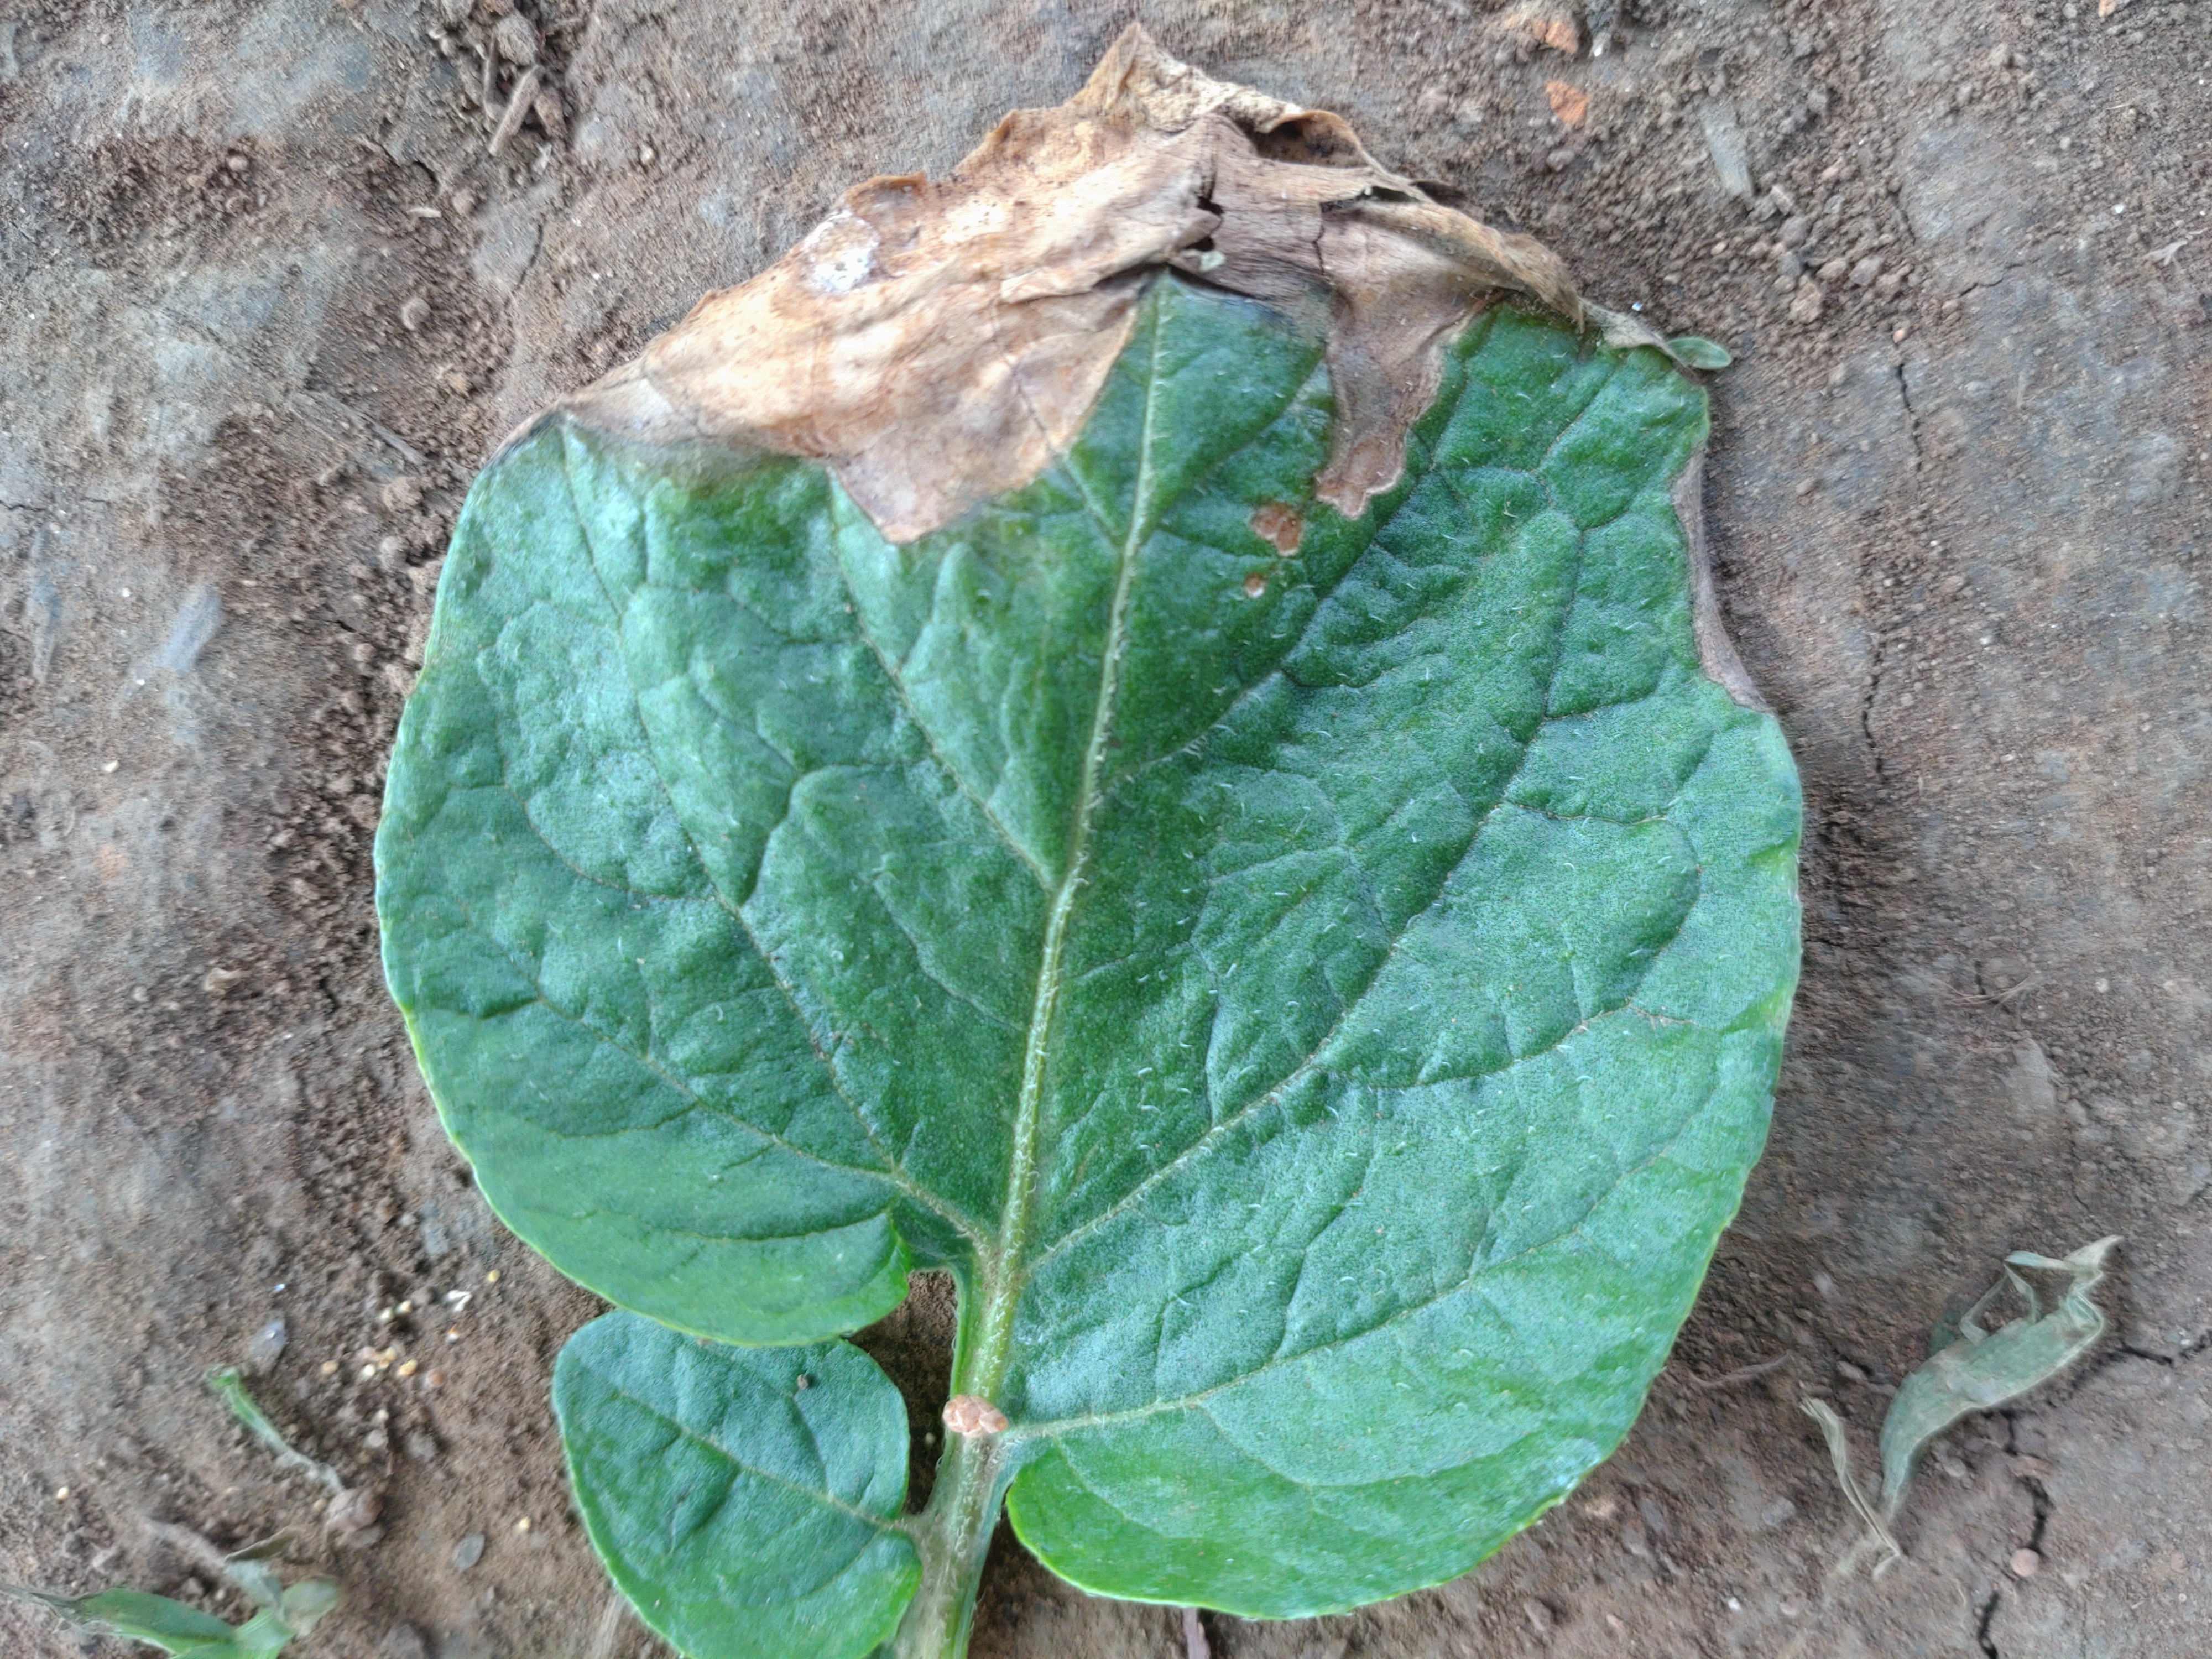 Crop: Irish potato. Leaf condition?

early blight
